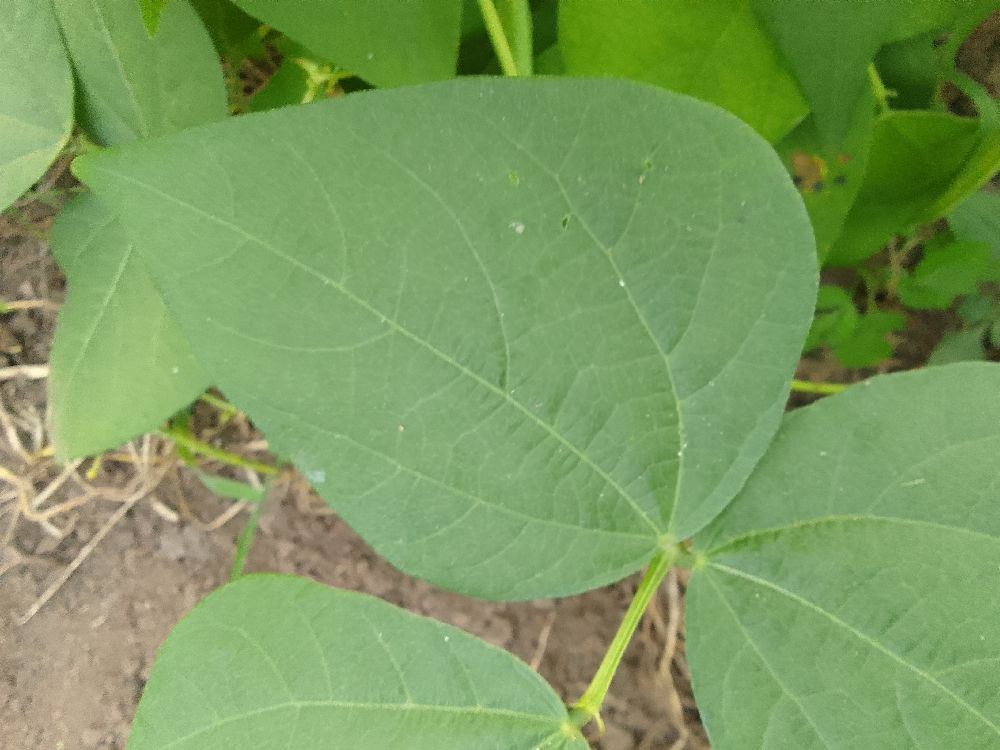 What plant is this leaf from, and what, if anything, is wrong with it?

common bean, healthy
